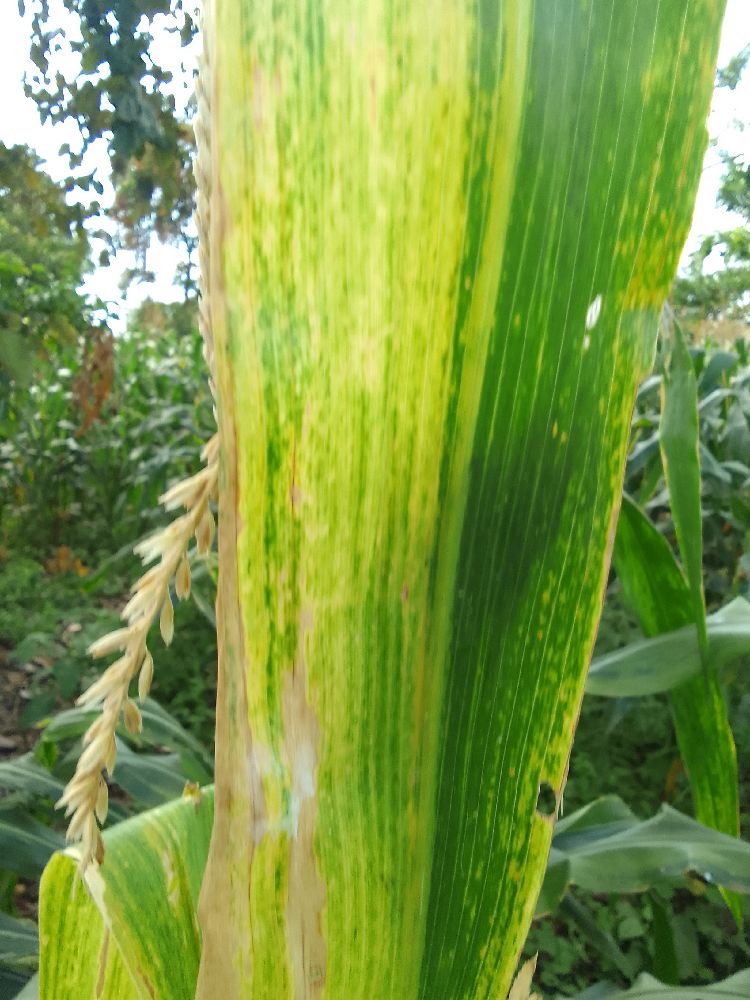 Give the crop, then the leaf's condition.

maize, maize lethal necrosis
